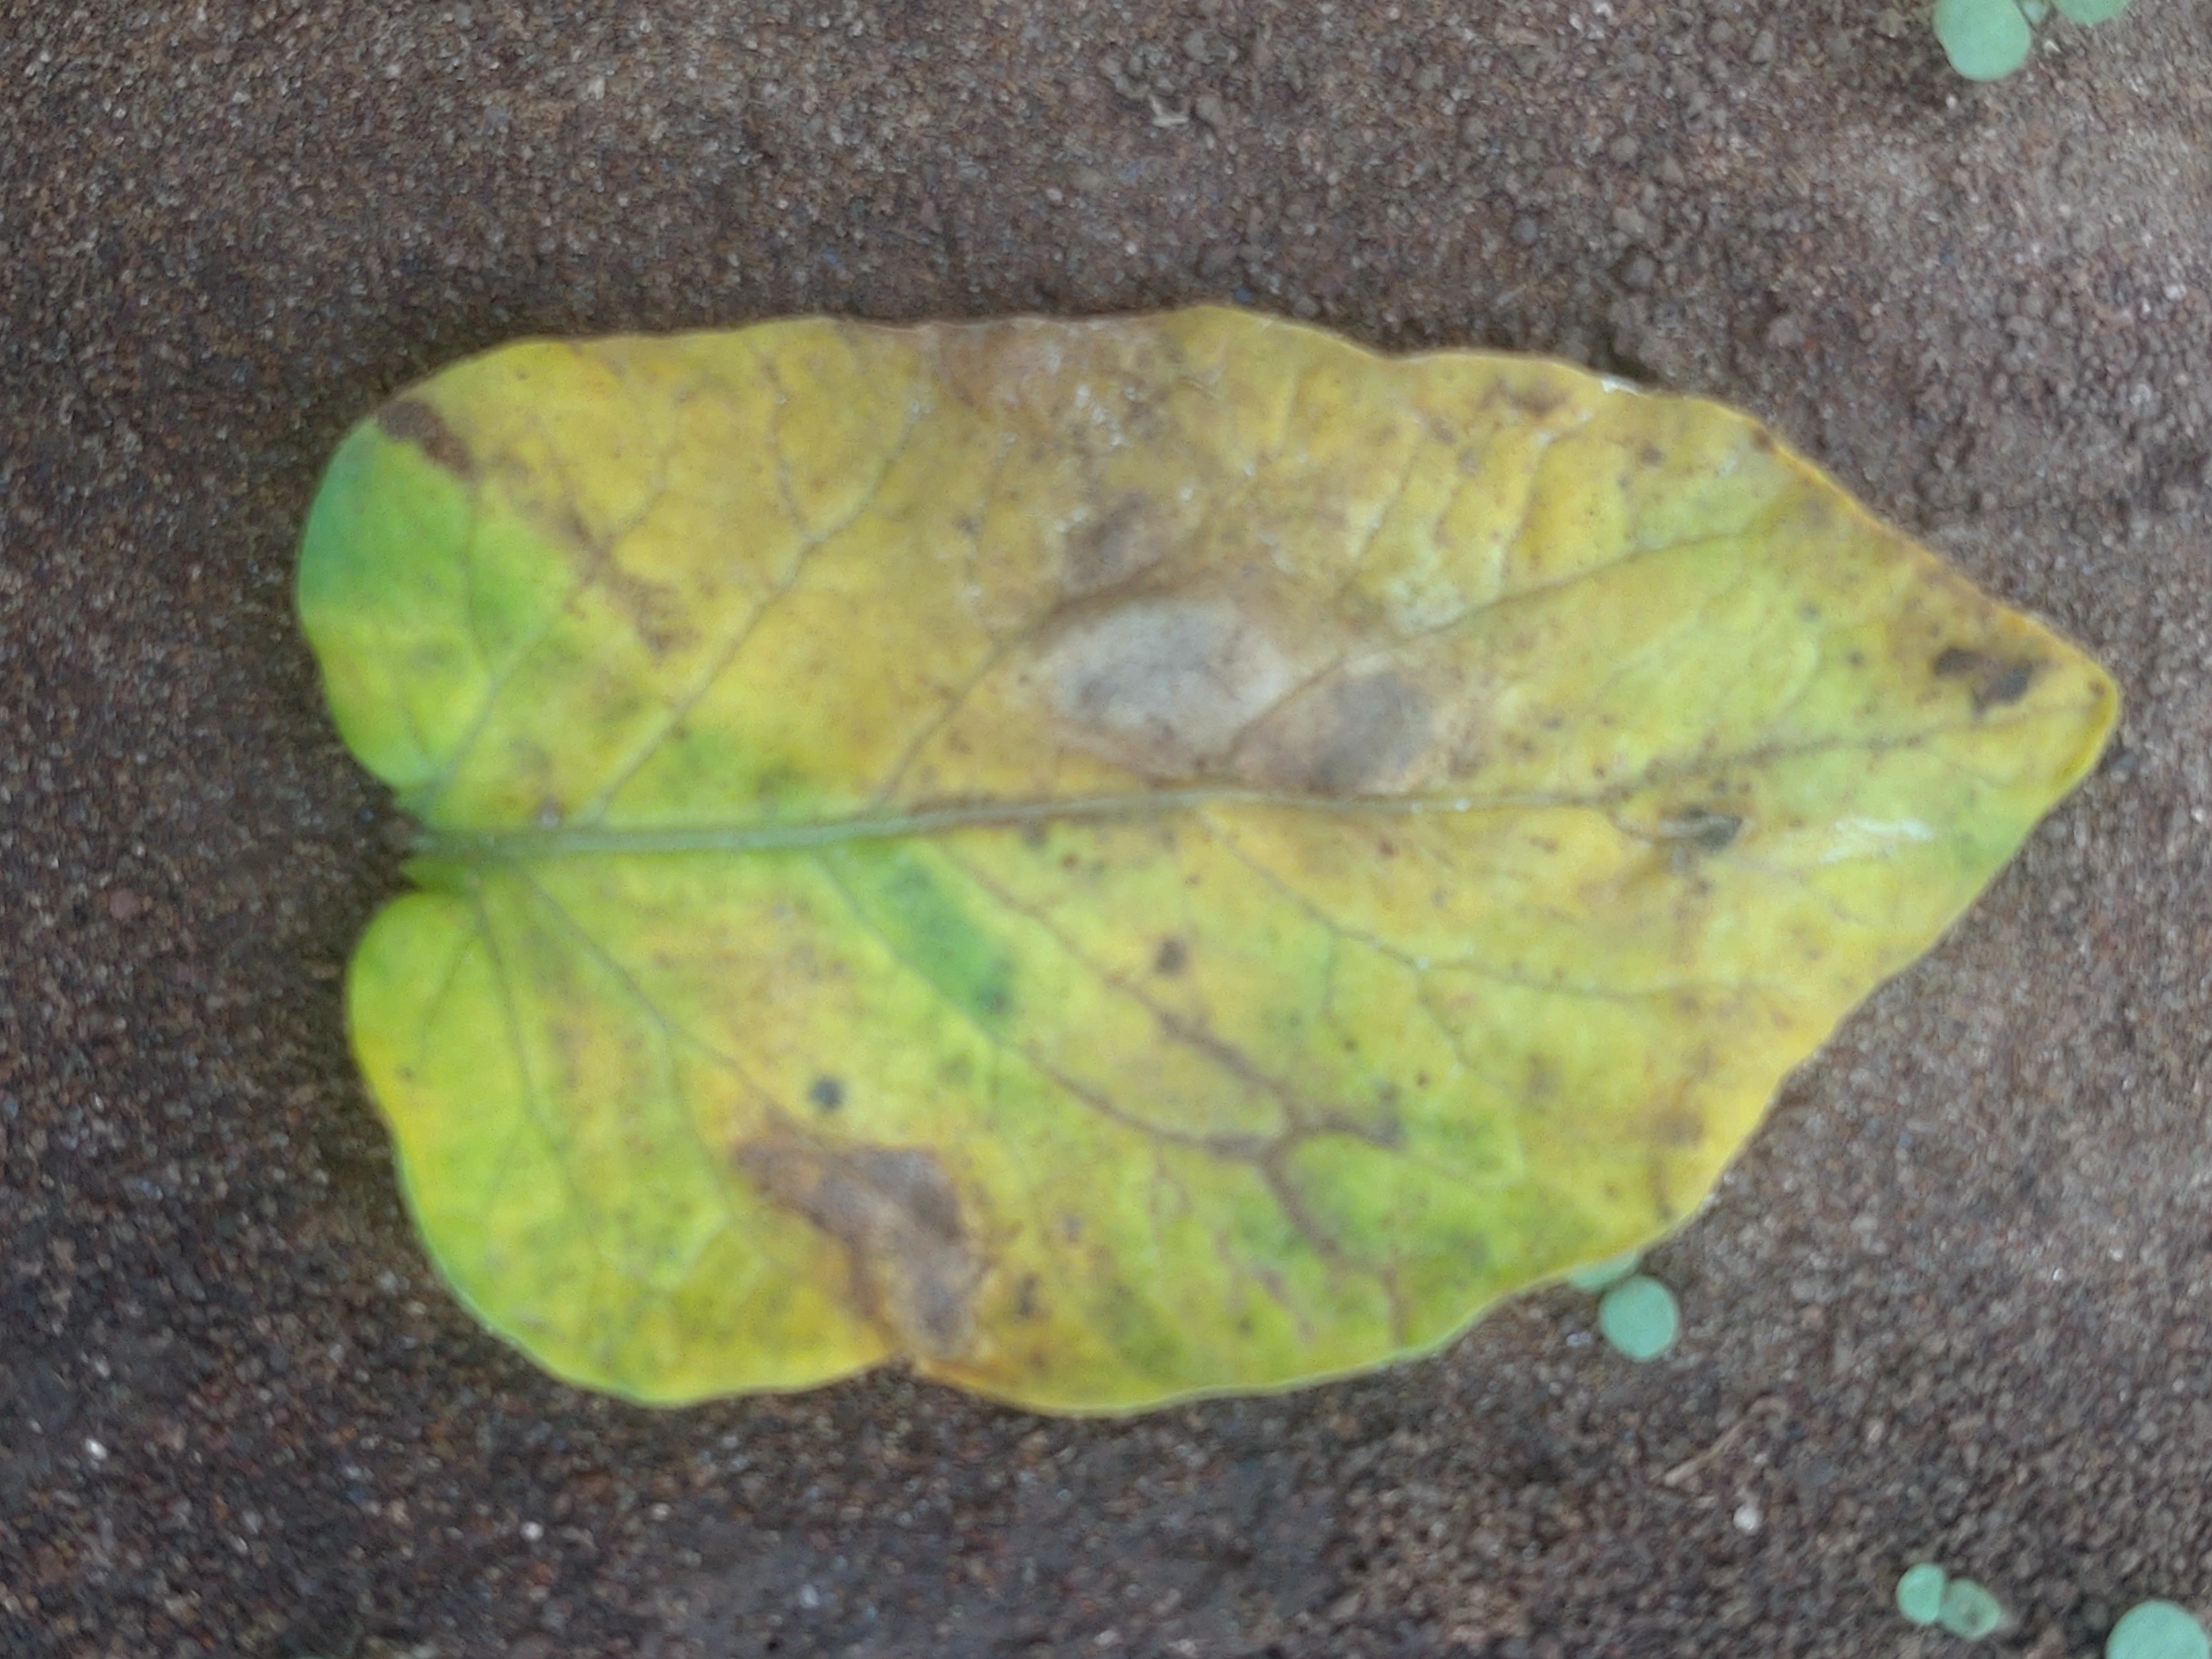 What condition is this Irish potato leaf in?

late blight
